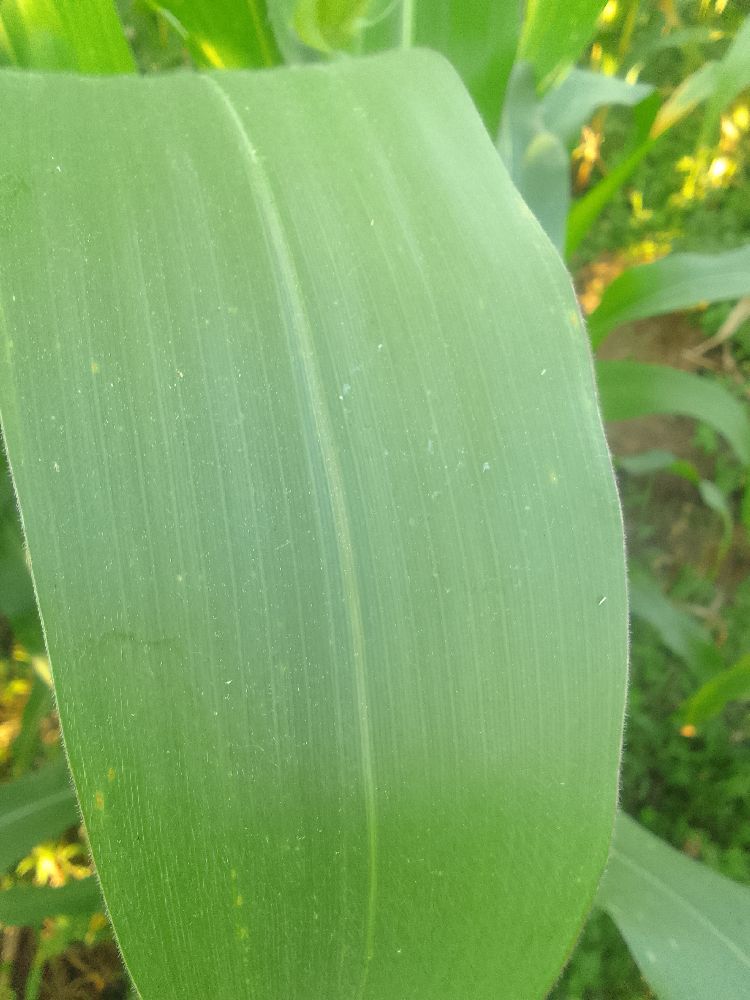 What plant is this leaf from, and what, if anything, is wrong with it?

maize, healthy
